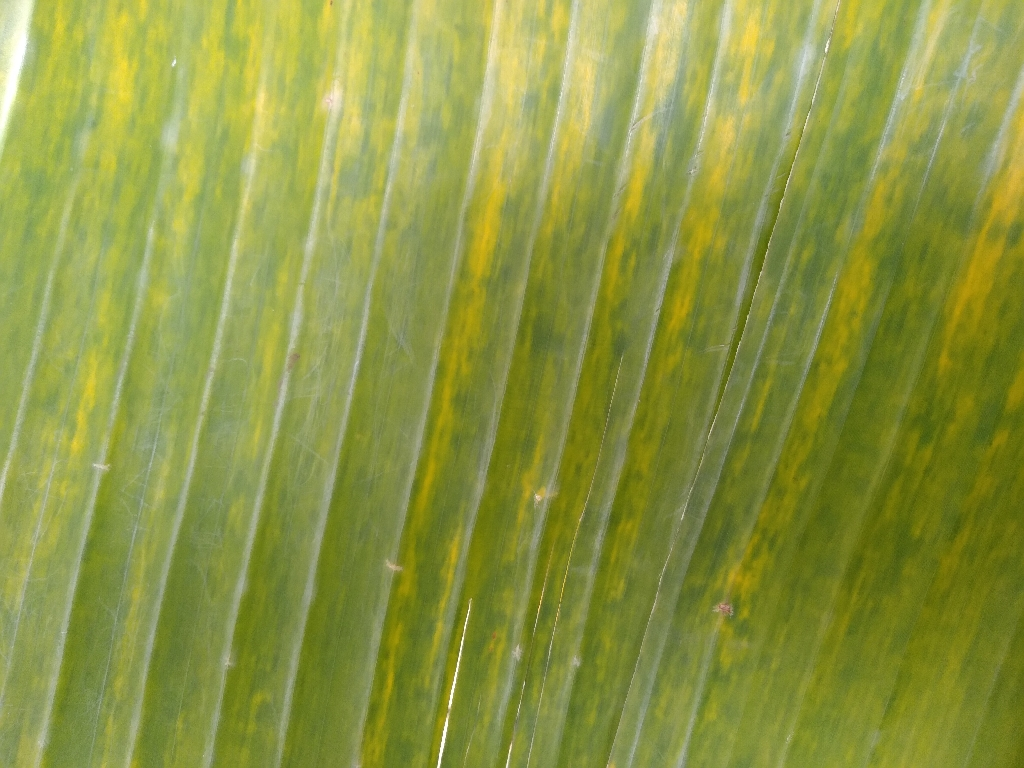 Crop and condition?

banana, fusarium wilt race 1
